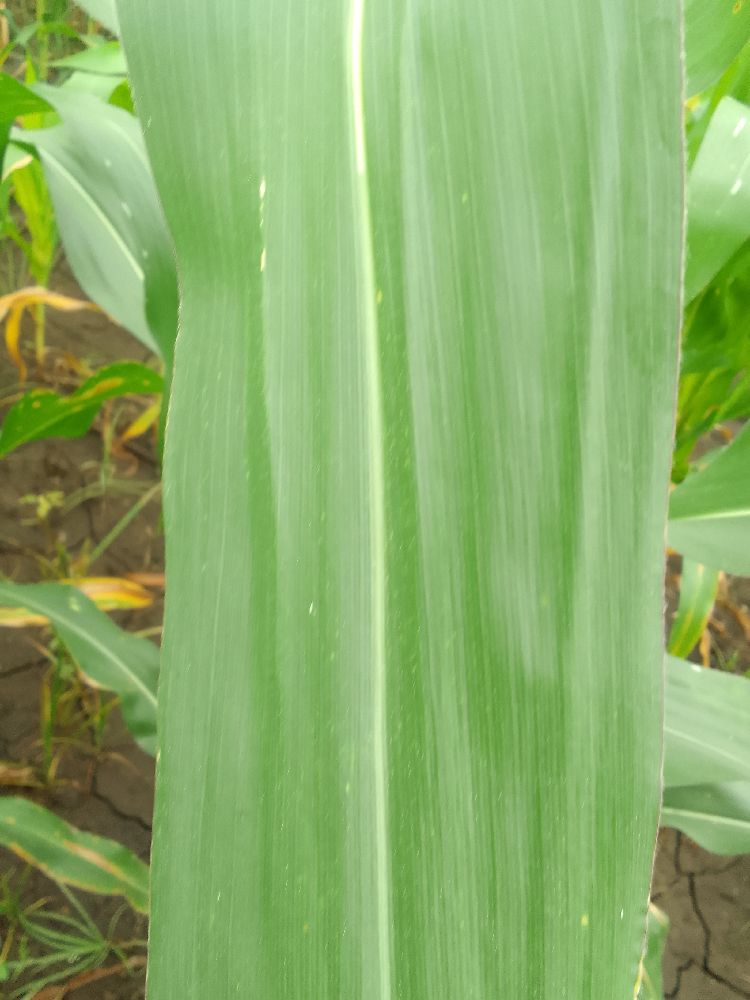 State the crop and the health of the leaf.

maize, healthy
